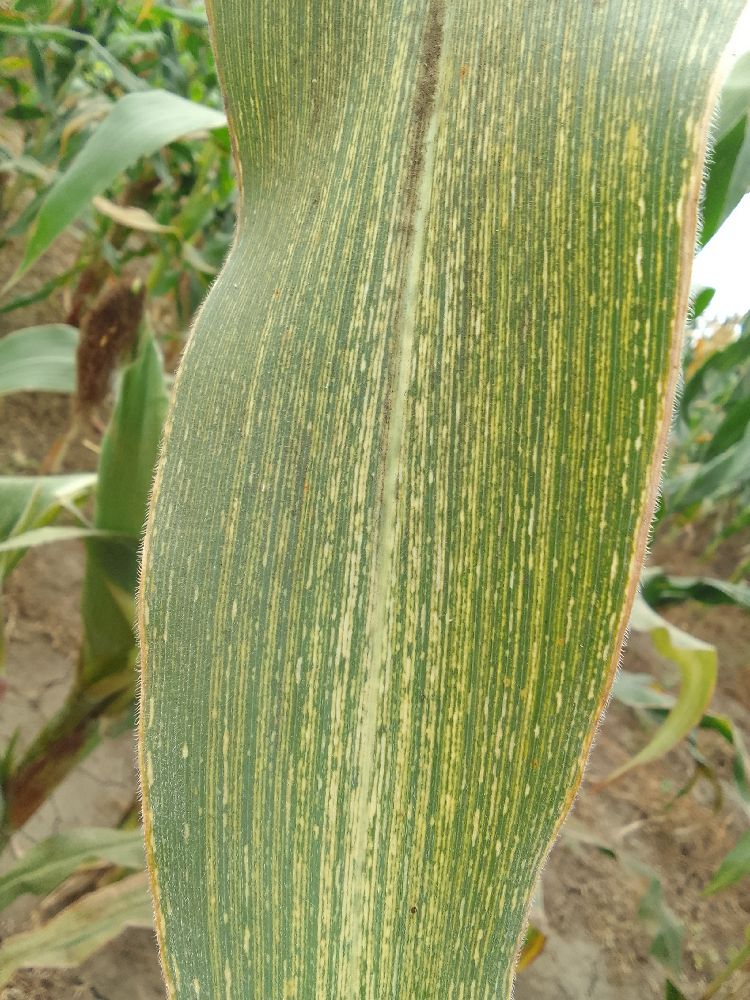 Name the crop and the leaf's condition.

maize, maize streak virus
